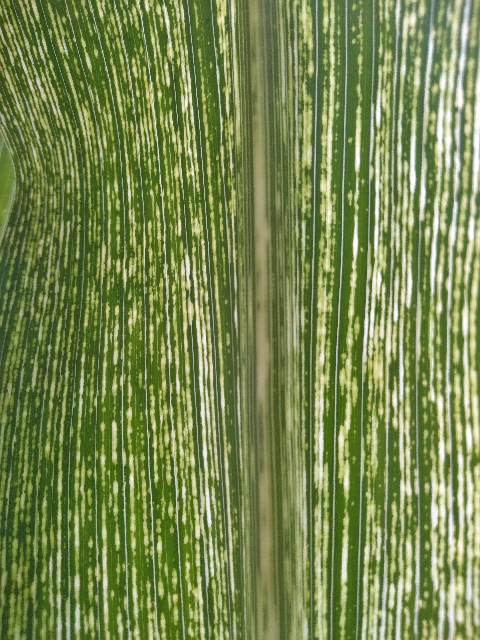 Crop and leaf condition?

maize, maize streak virus
